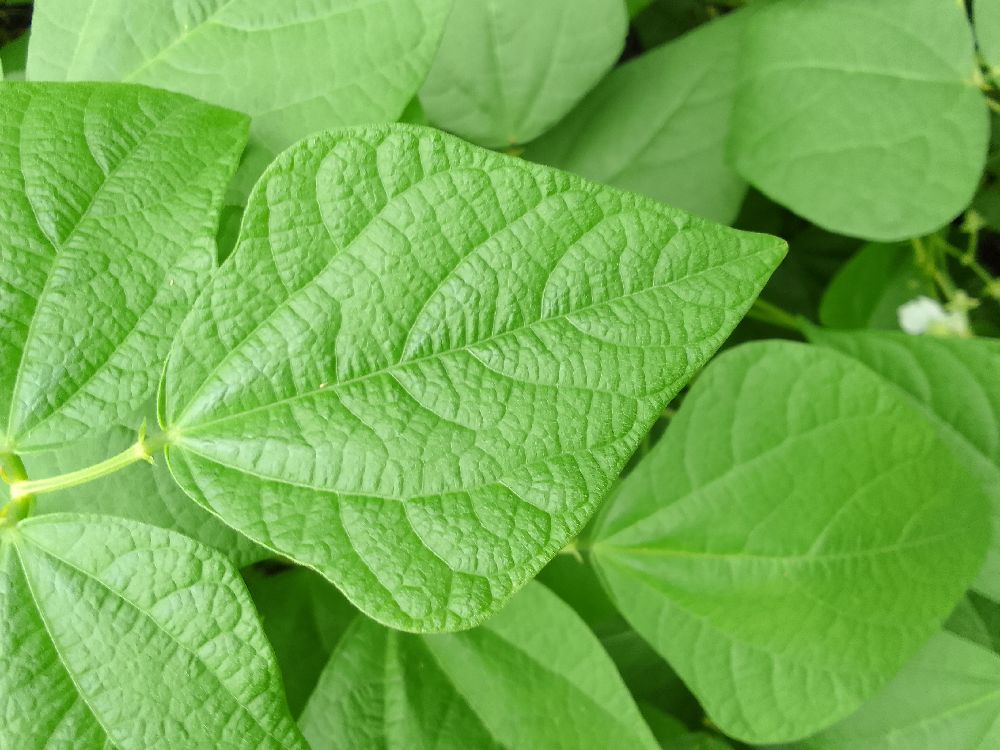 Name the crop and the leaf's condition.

common bean, healthy
